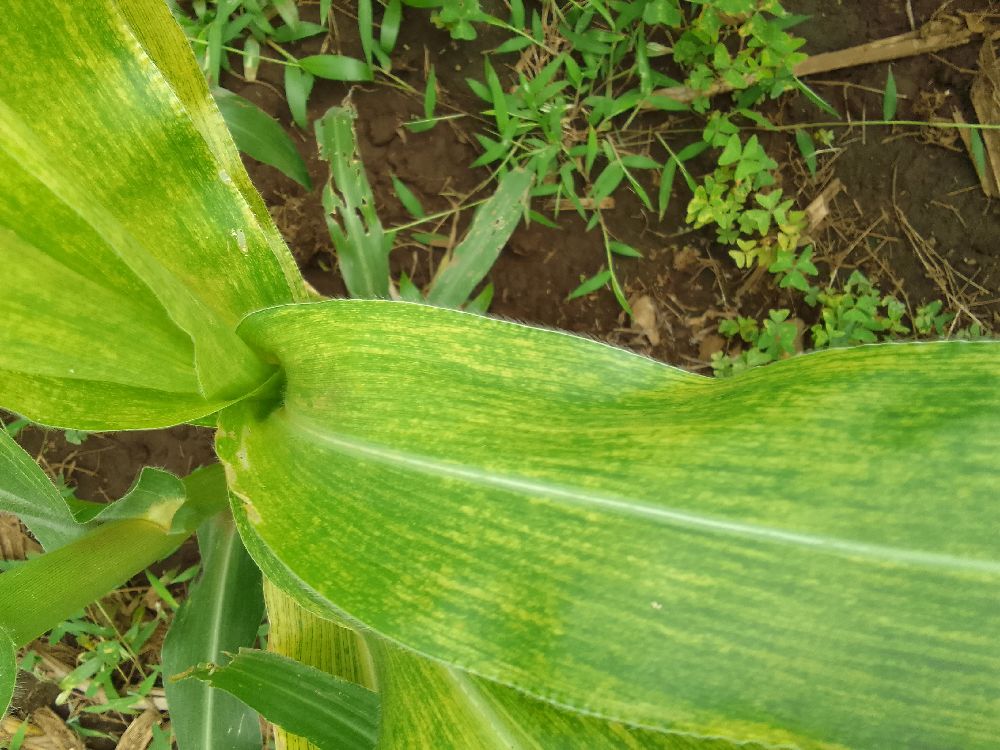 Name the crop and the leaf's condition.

maize, maize lethal necrosis
